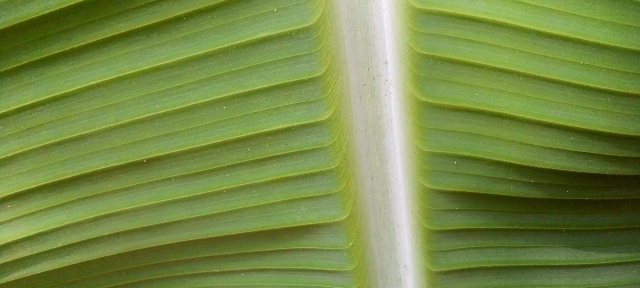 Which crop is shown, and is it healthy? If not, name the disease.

banana, healthy
